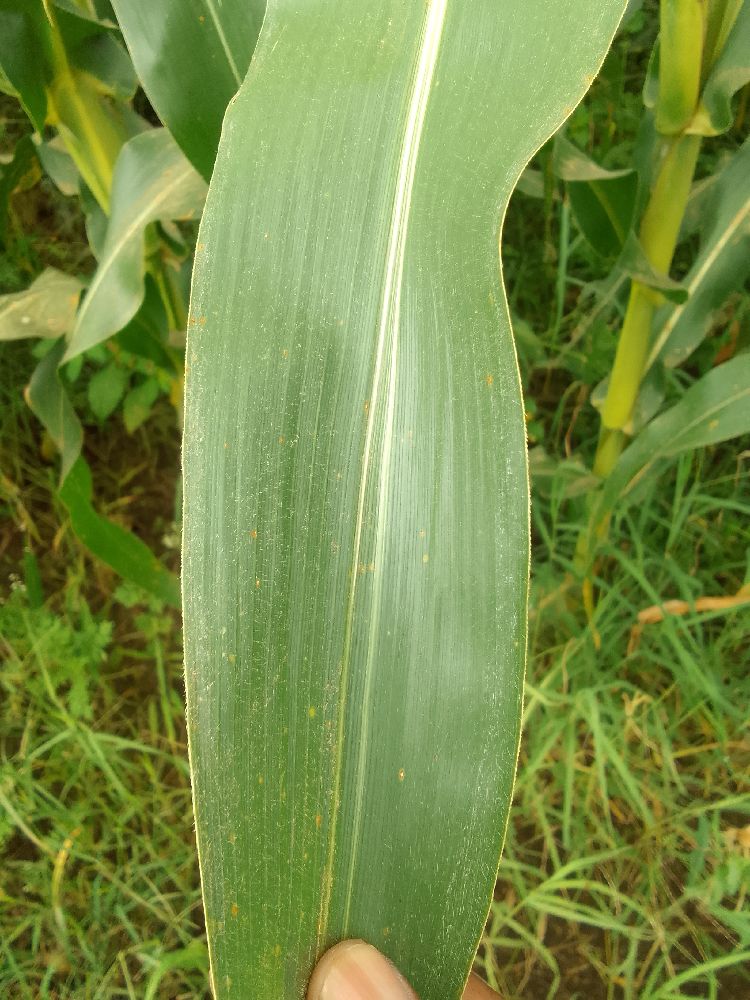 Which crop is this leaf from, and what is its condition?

maize, healthy
